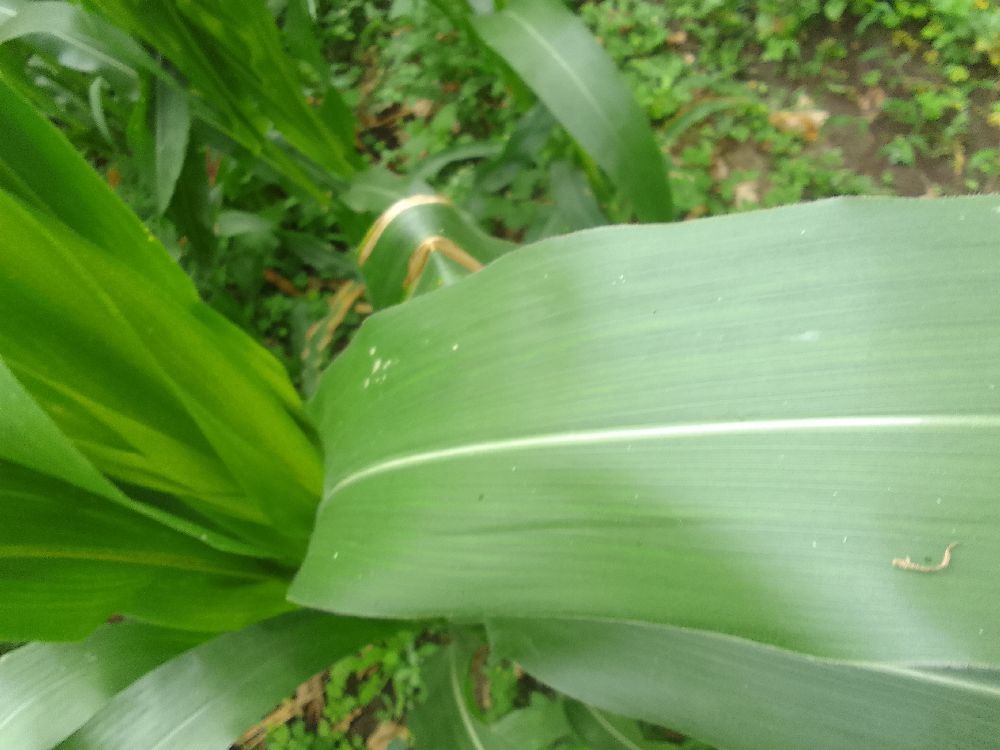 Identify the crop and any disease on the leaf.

maize, healthy
